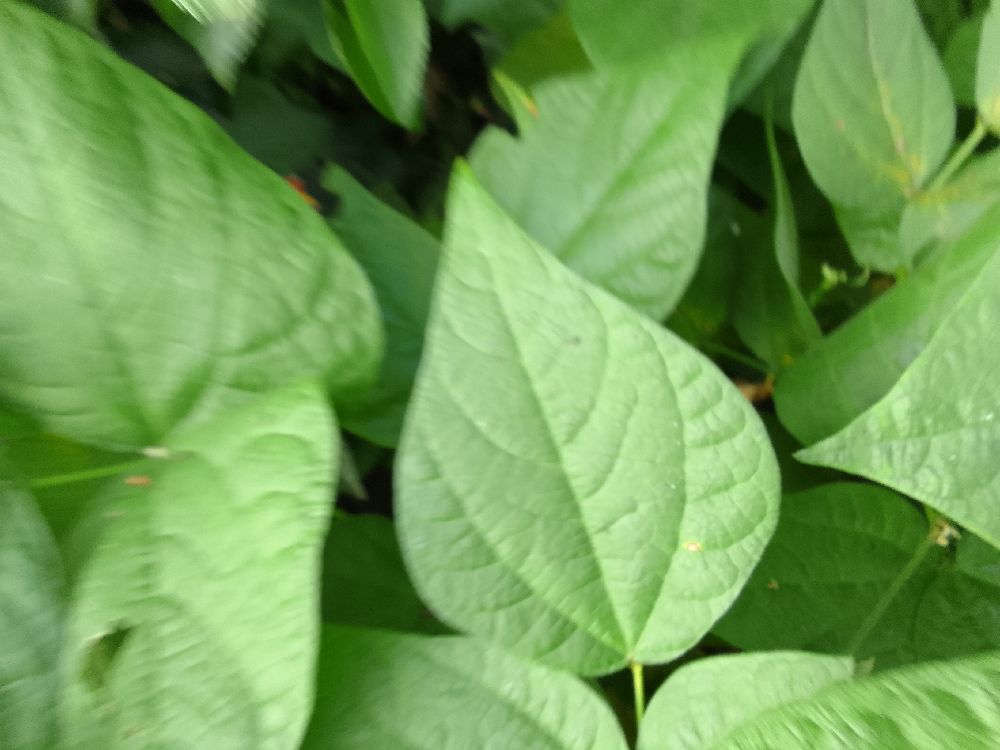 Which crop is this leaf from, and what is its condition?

common bean, healthy
